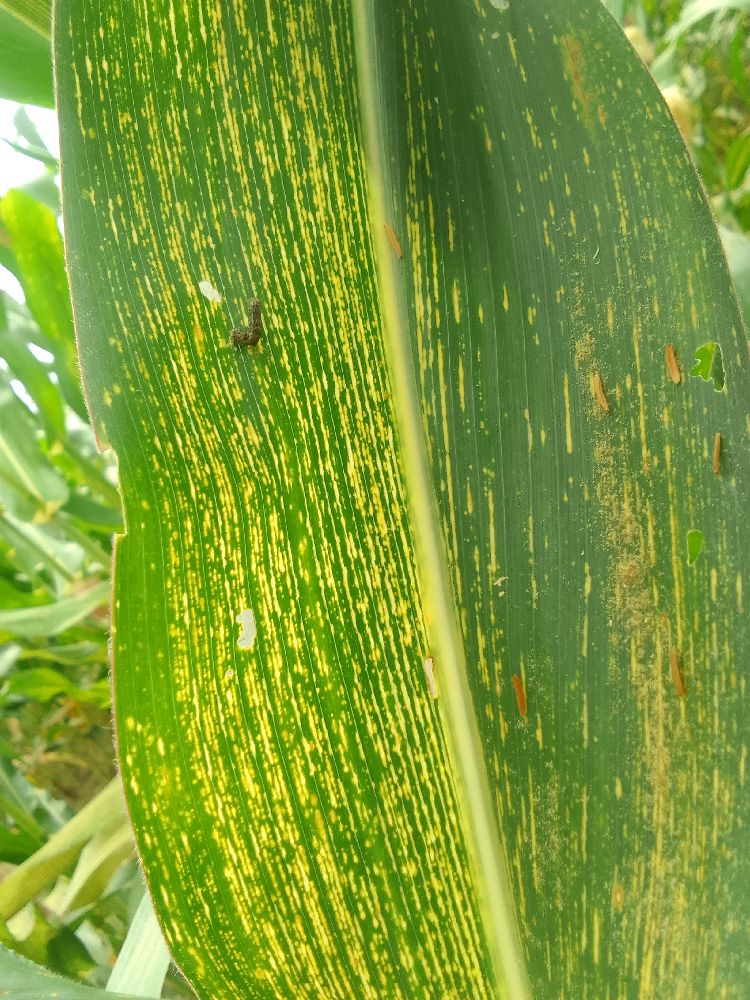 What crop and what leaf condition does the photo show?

maize, maize streak virus
